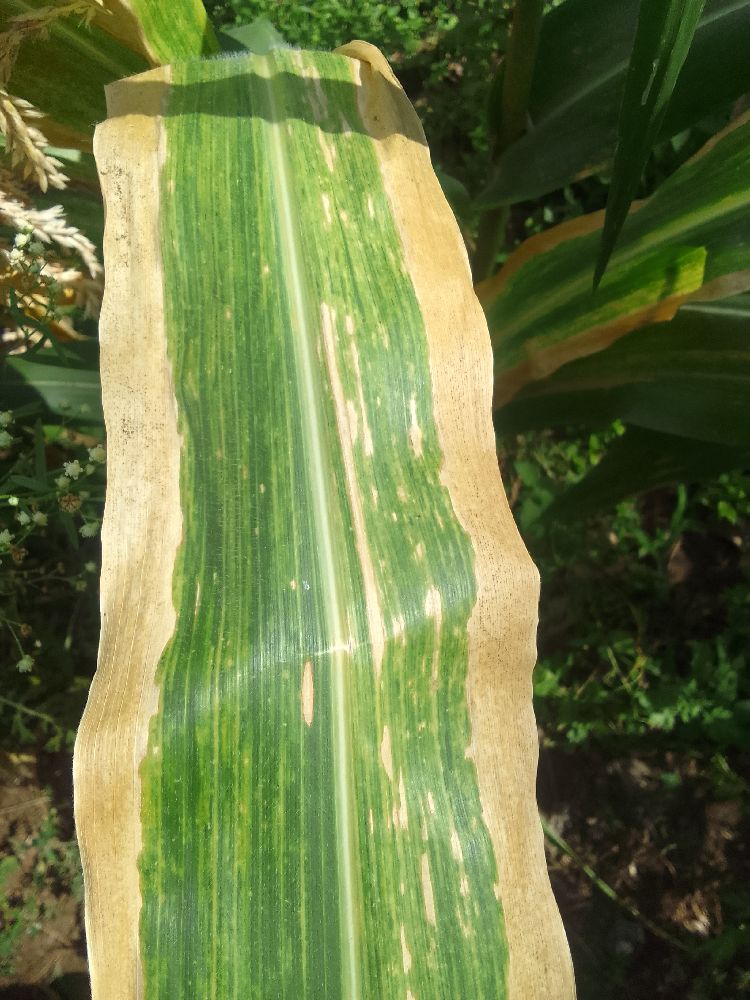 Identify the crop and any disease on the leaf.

maize, maize lethal necrosis
